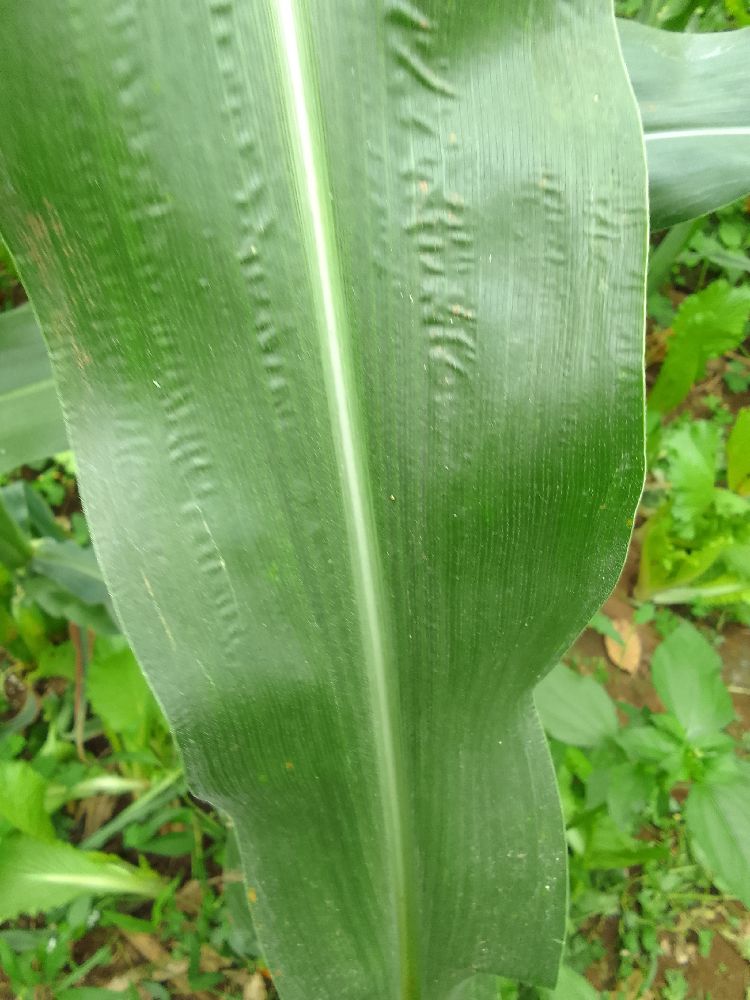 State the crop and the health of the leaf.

maize, healthy
